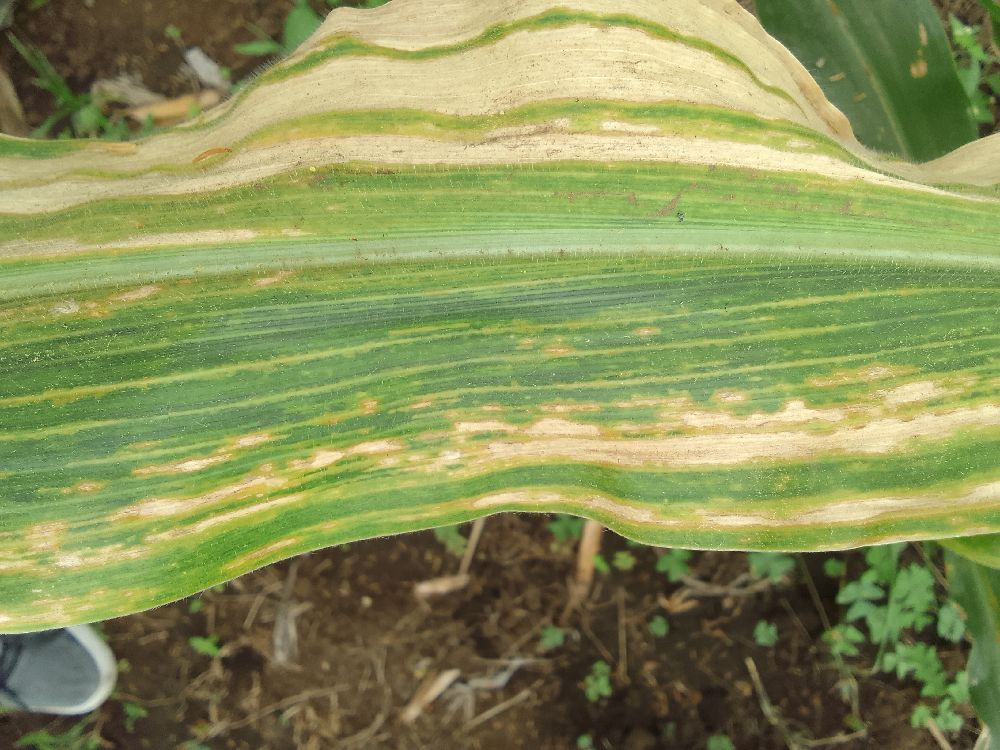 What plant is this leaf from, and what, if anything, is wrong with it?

maize, maize lethal necrosis
